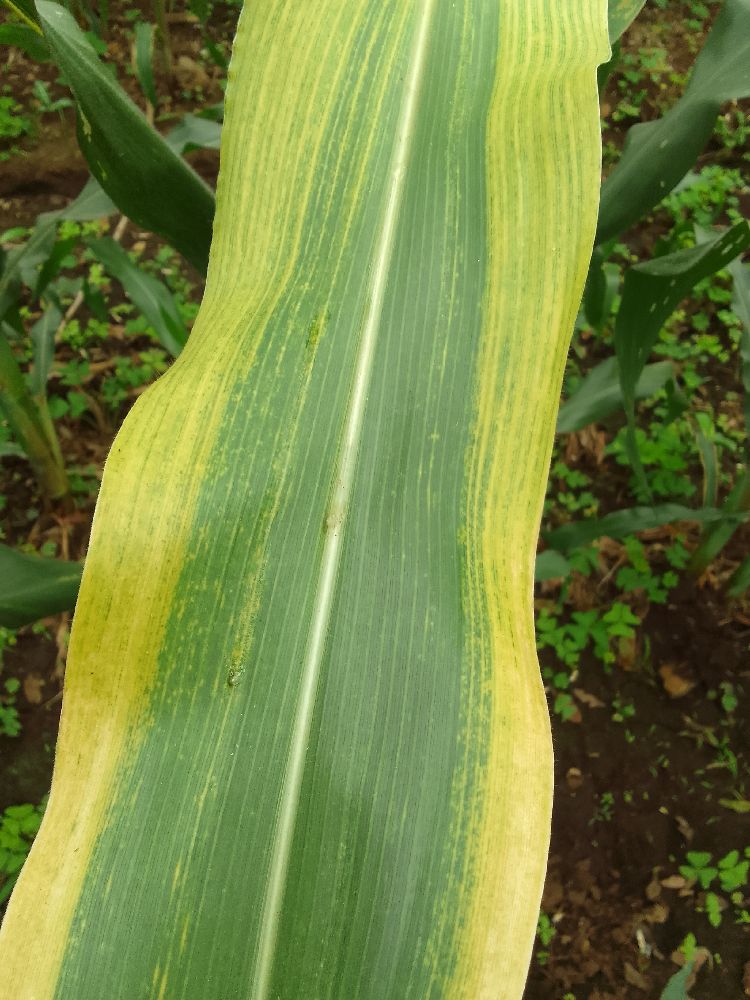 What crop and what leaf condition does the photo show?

maize, maize lethal necrosis
